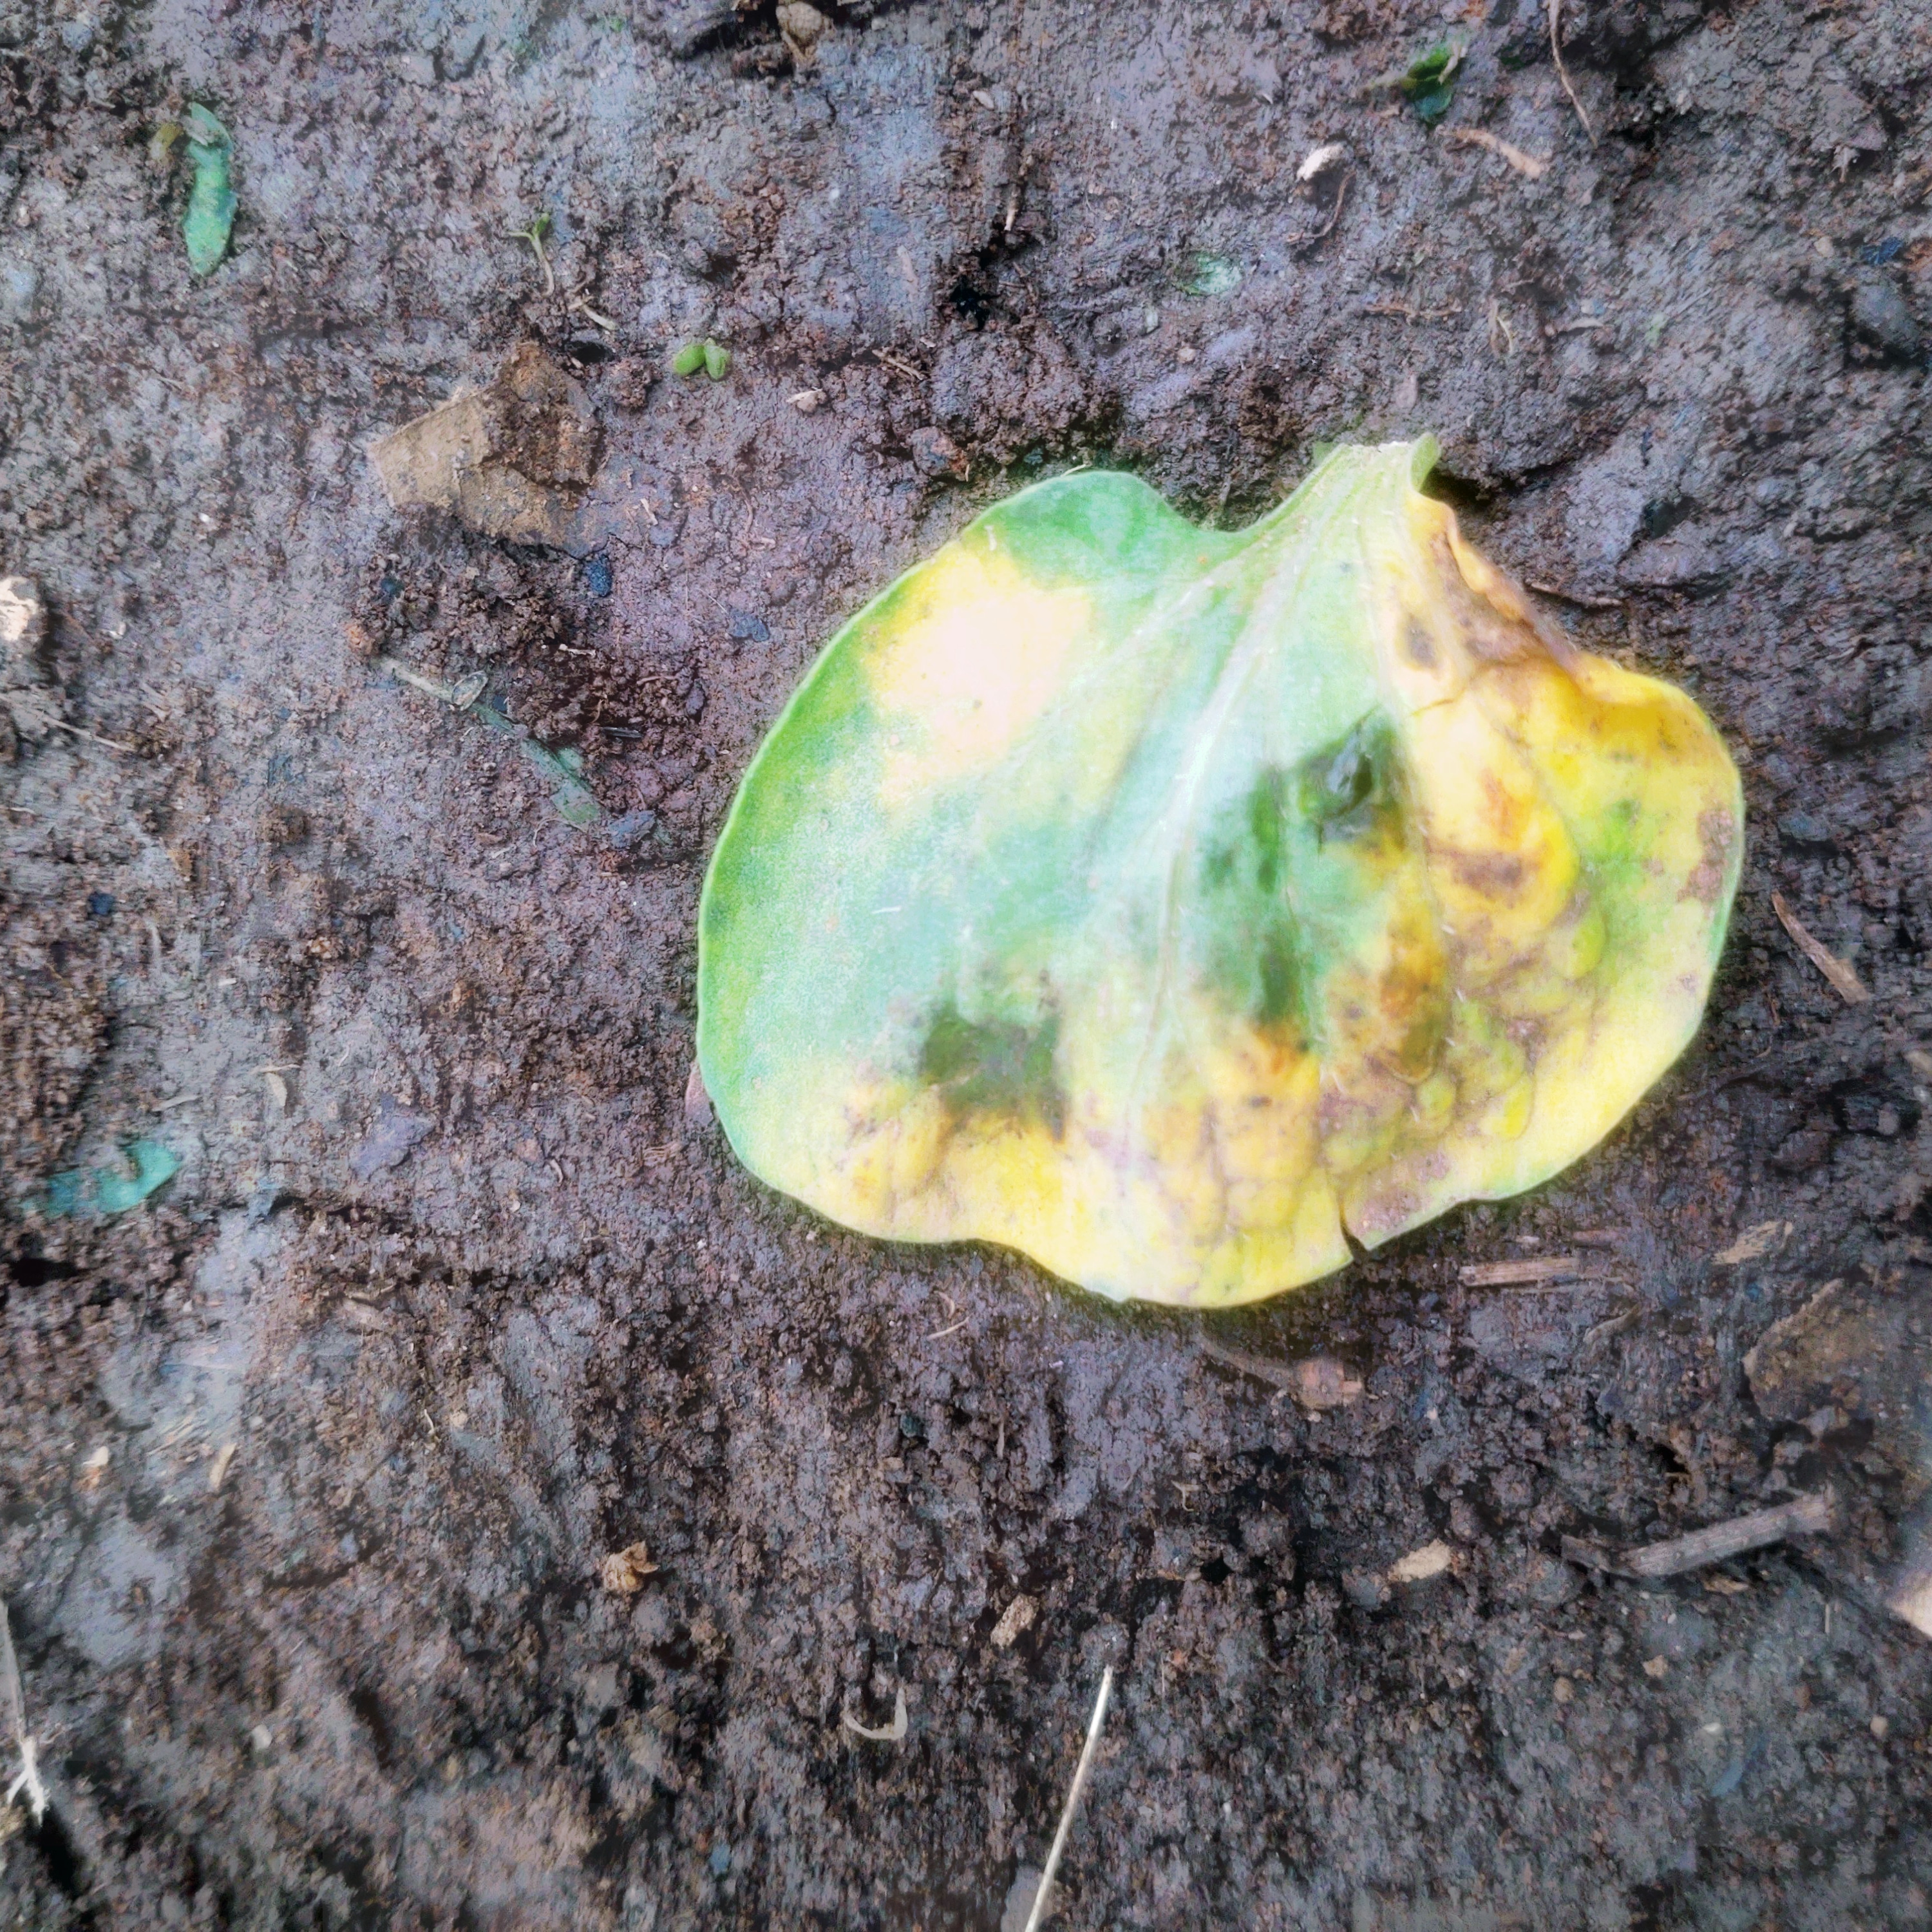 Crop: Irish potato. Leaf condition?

late blight
